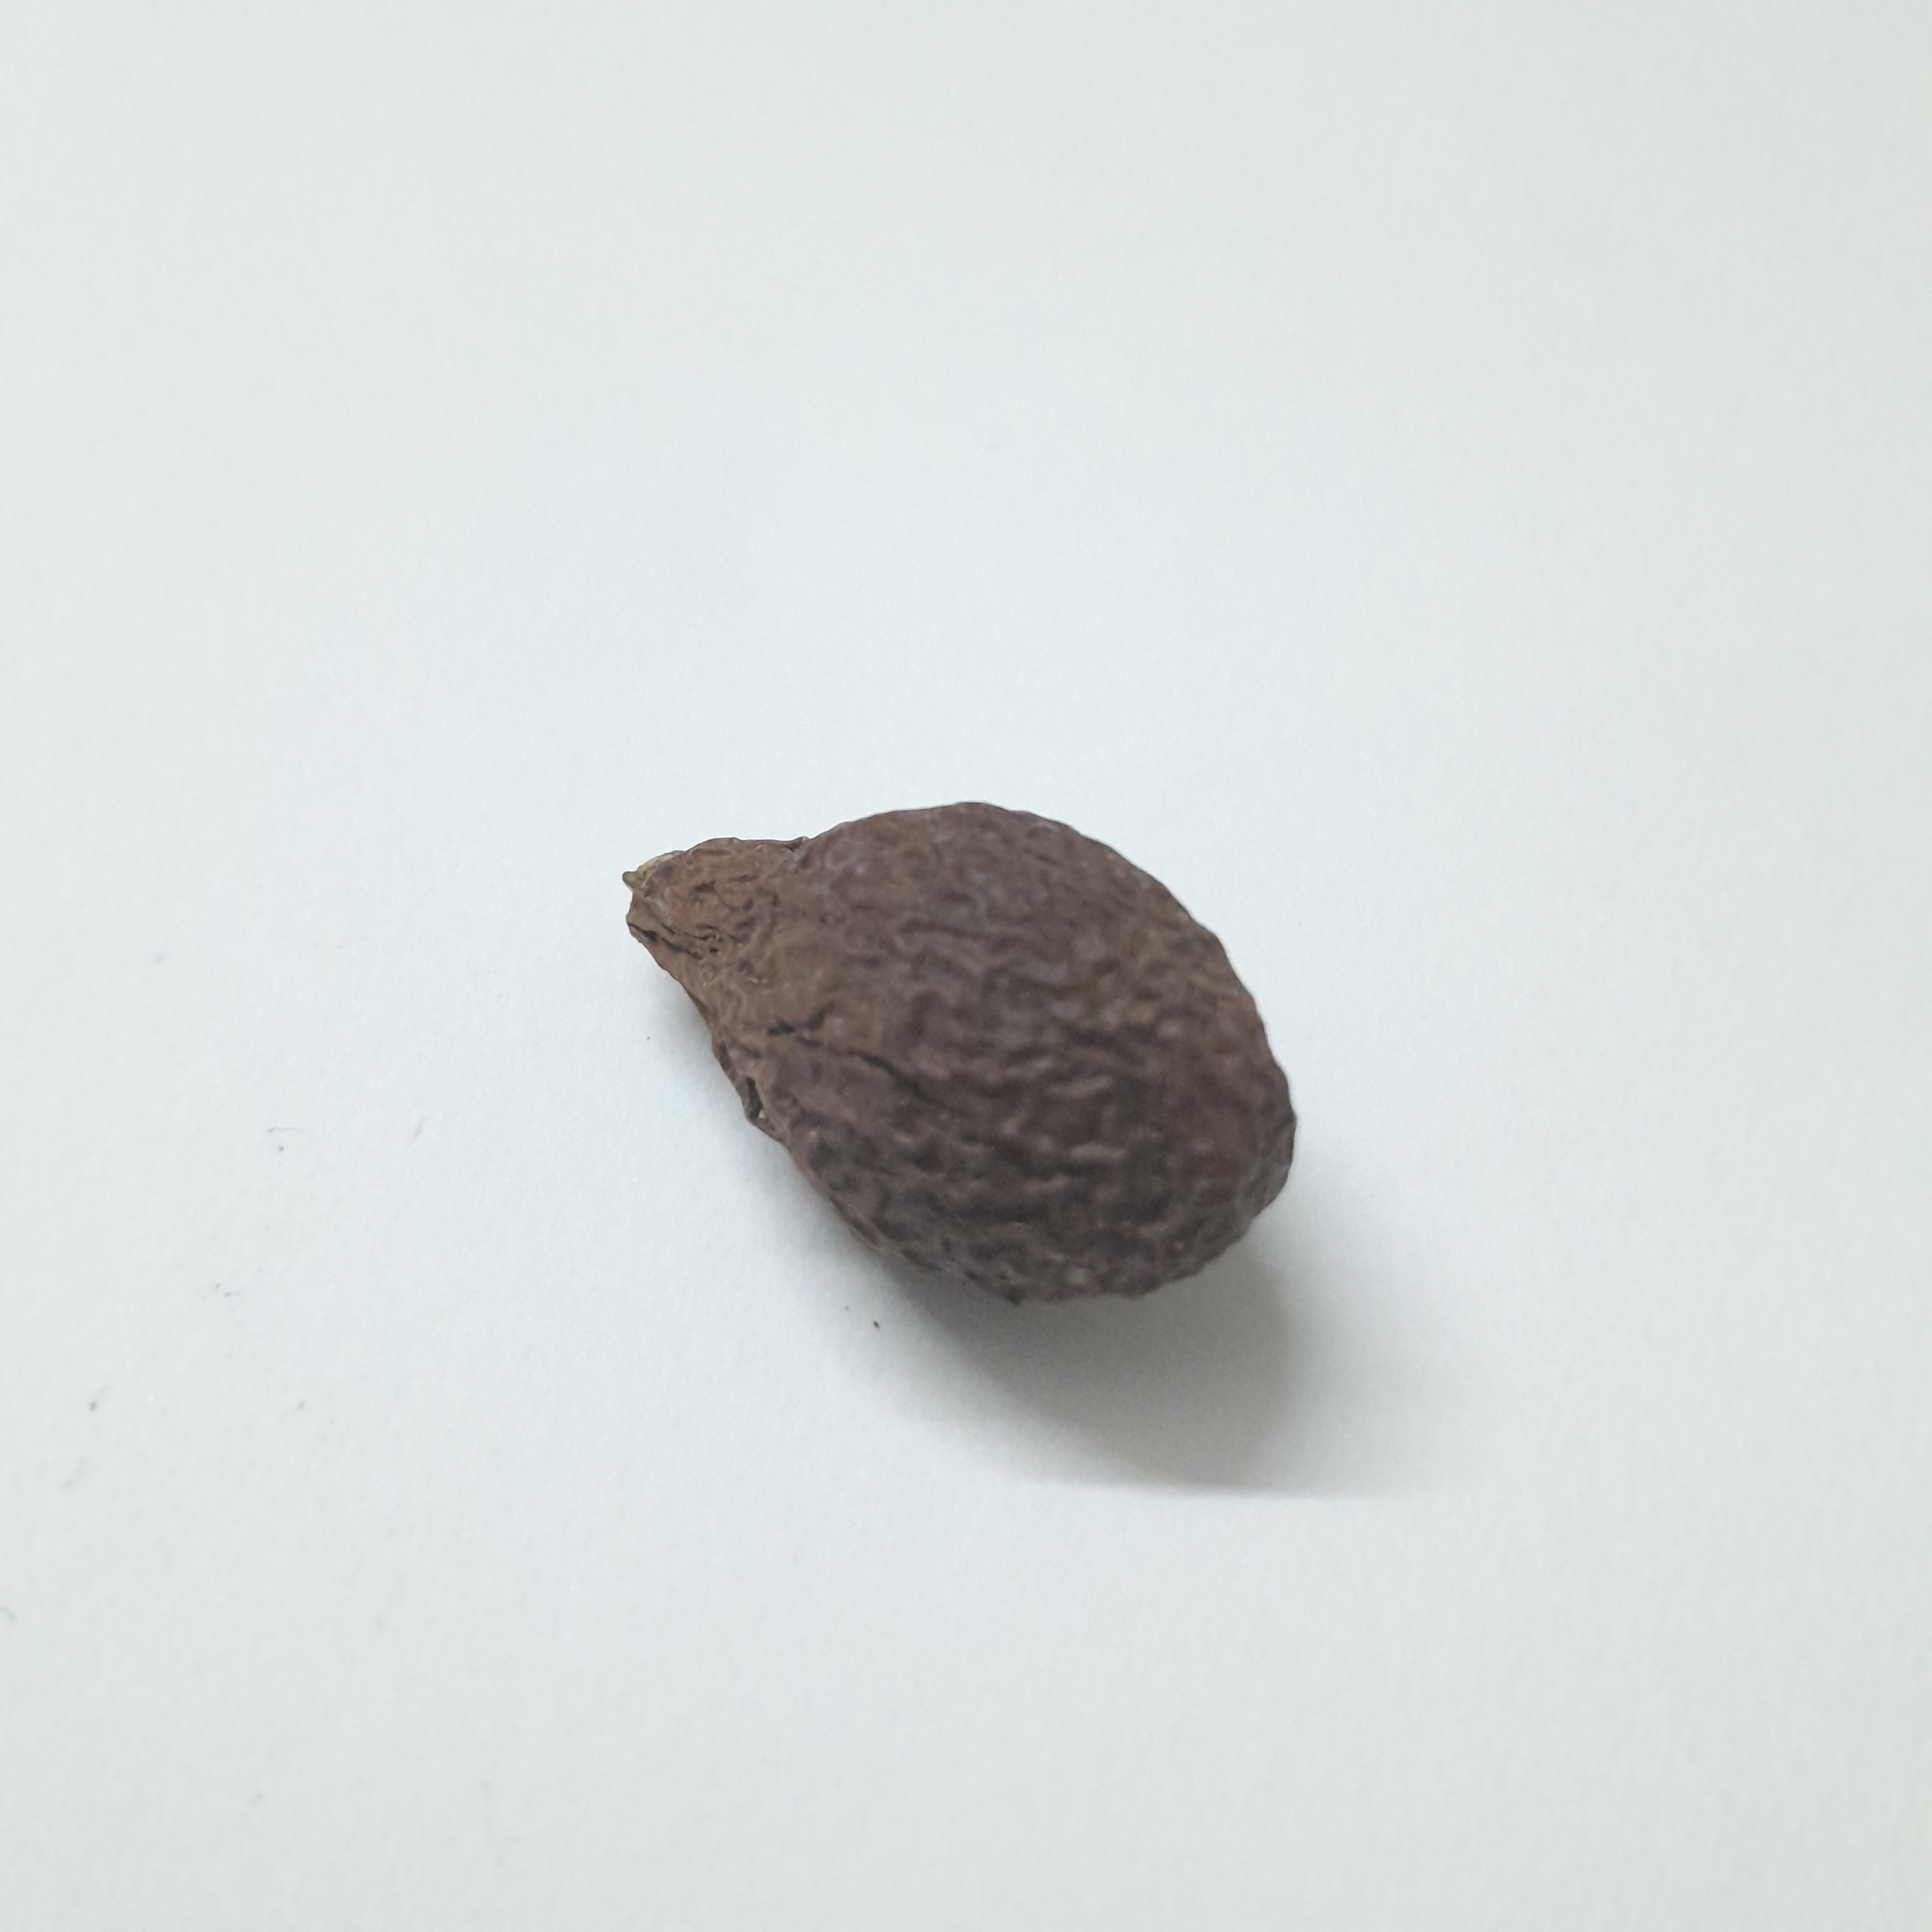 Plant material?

niranjanphal
